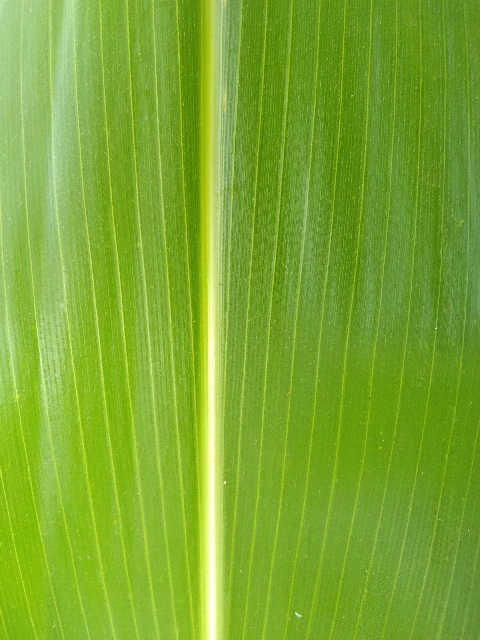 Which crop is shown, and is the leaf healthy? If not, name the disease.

maize, healthy
